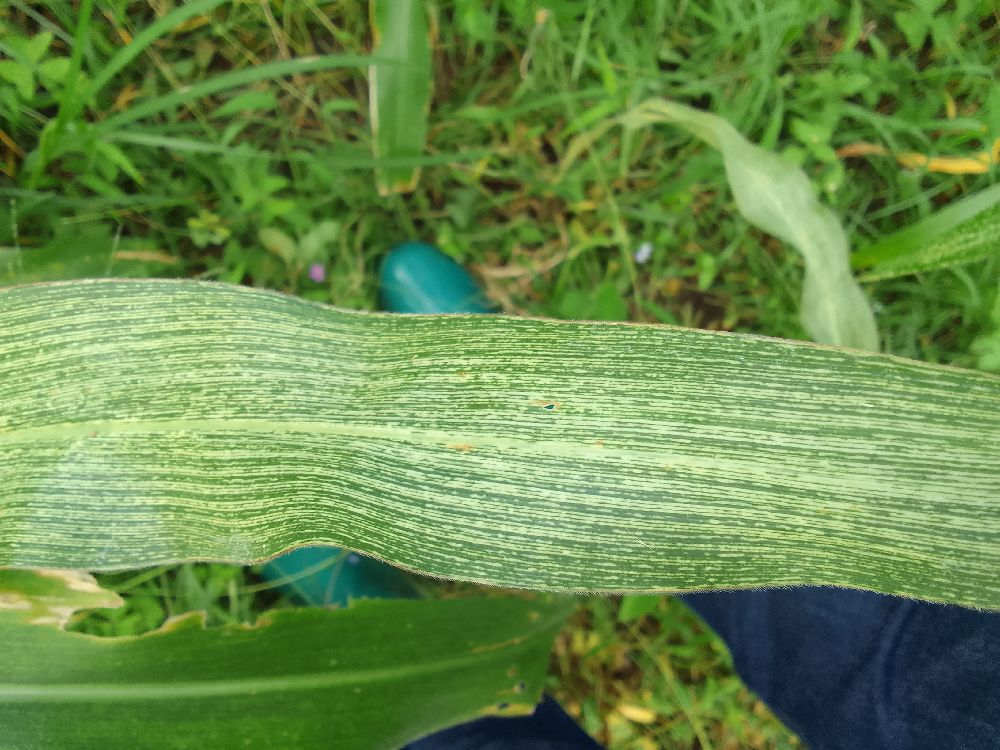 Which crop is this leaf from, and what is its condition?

maize, maize streak virus
